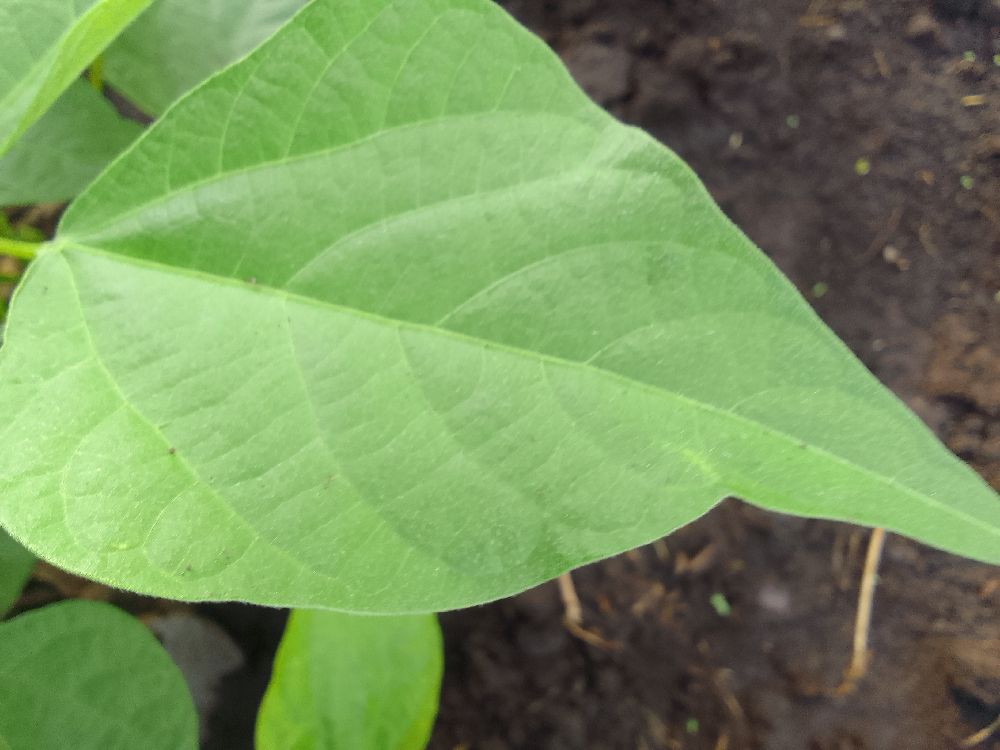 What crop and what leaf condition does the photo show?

common bean, healthy
